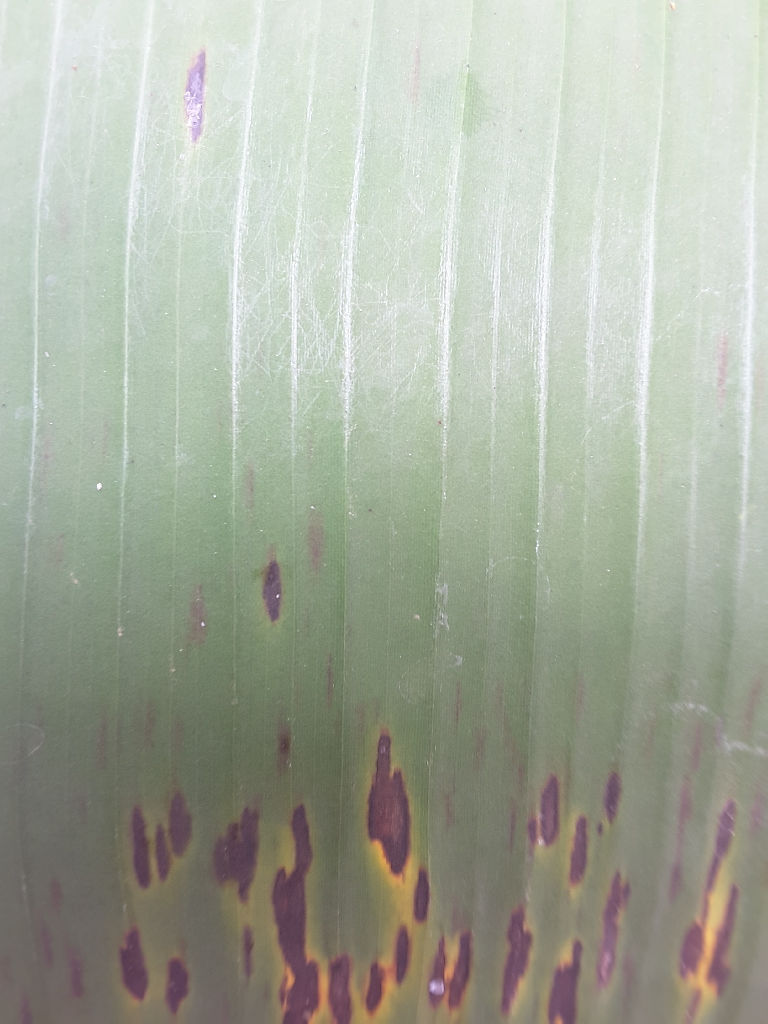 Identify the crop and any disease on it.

banana, black sigatoka
